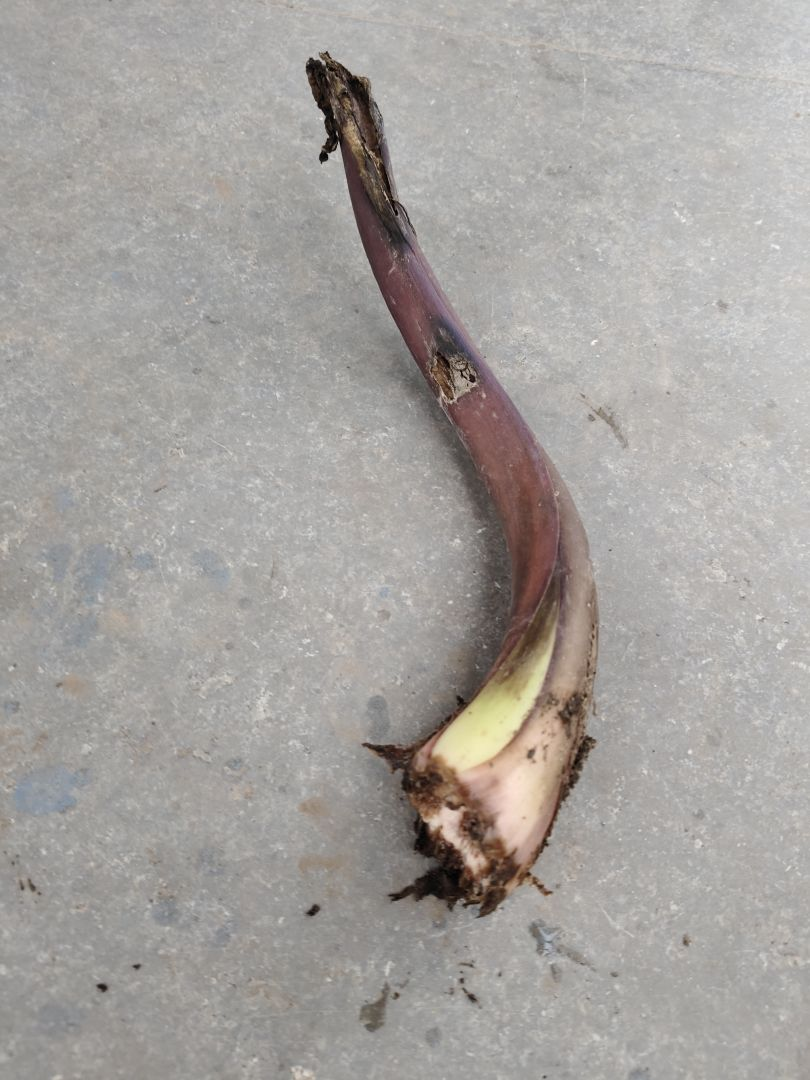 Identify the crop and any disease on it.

taro, root rot
